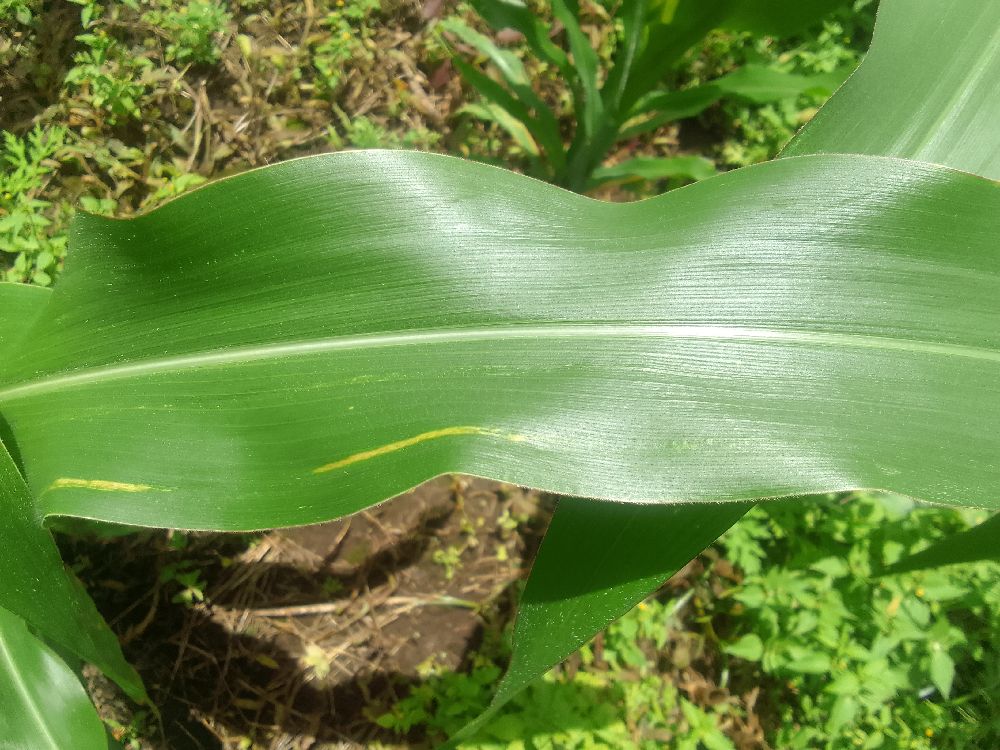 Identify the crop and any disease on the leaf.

maize, healthy
